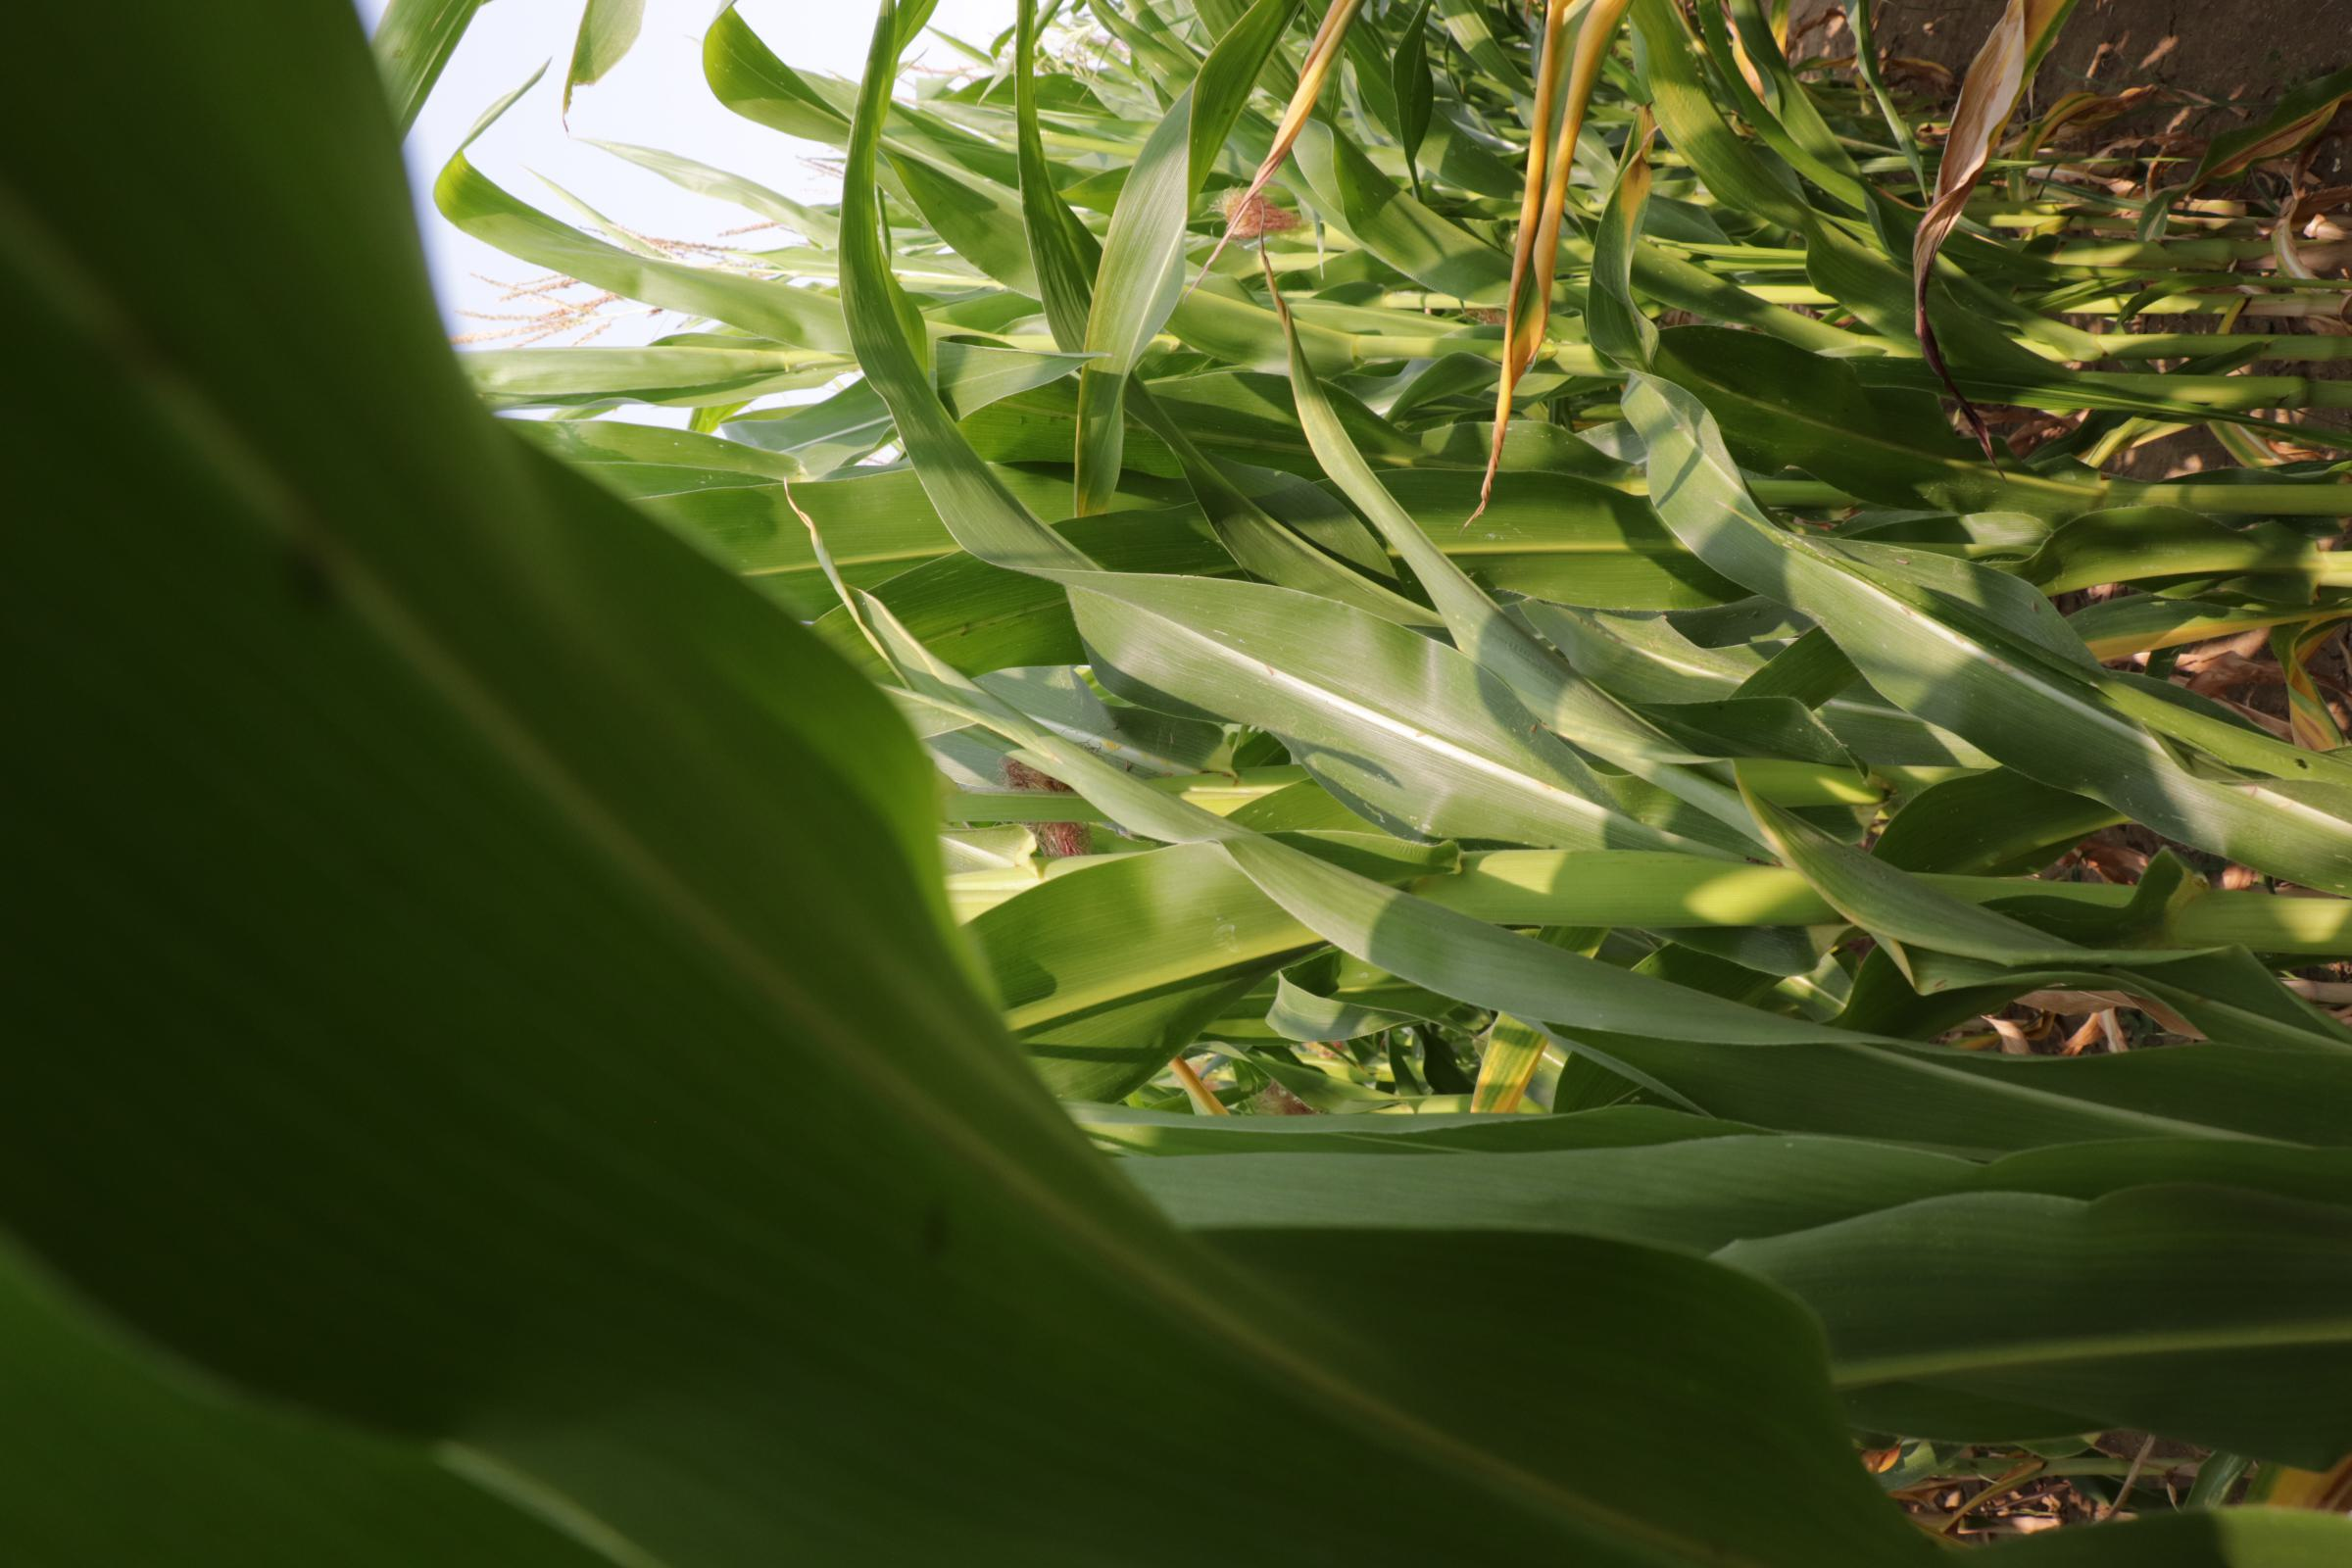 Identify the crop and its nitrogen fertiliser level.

maize, reduced nitrogen fertilisation
